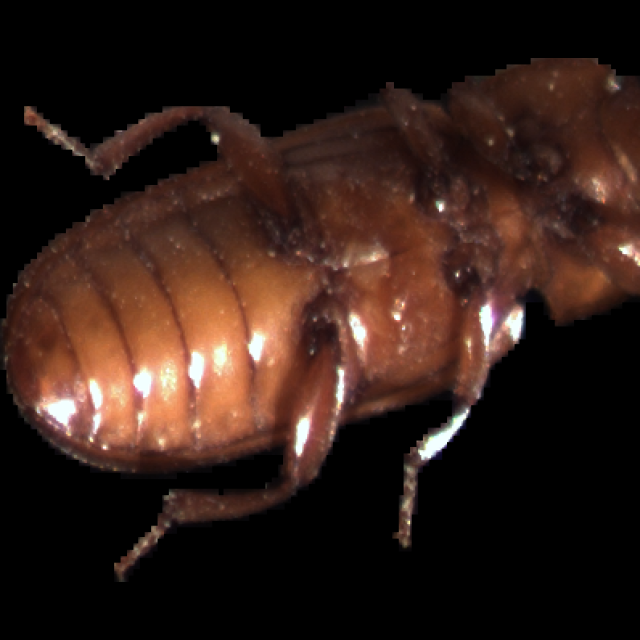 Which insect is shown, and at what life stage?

mealworm beetle
